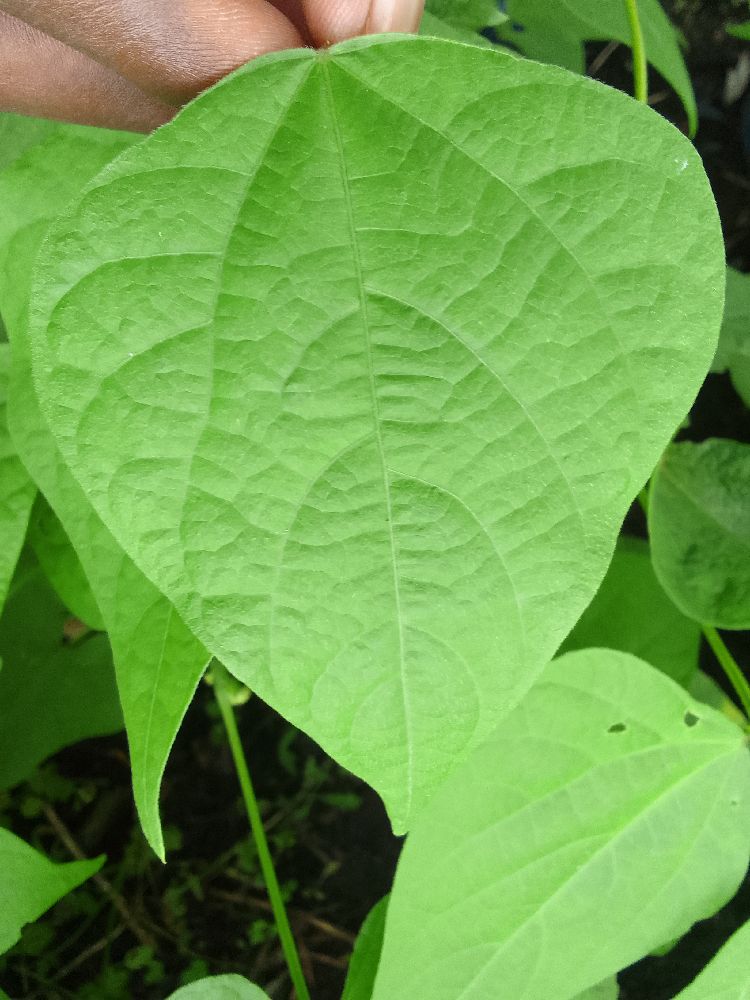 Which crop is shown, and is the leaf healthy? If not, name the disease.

common bean, healthy
